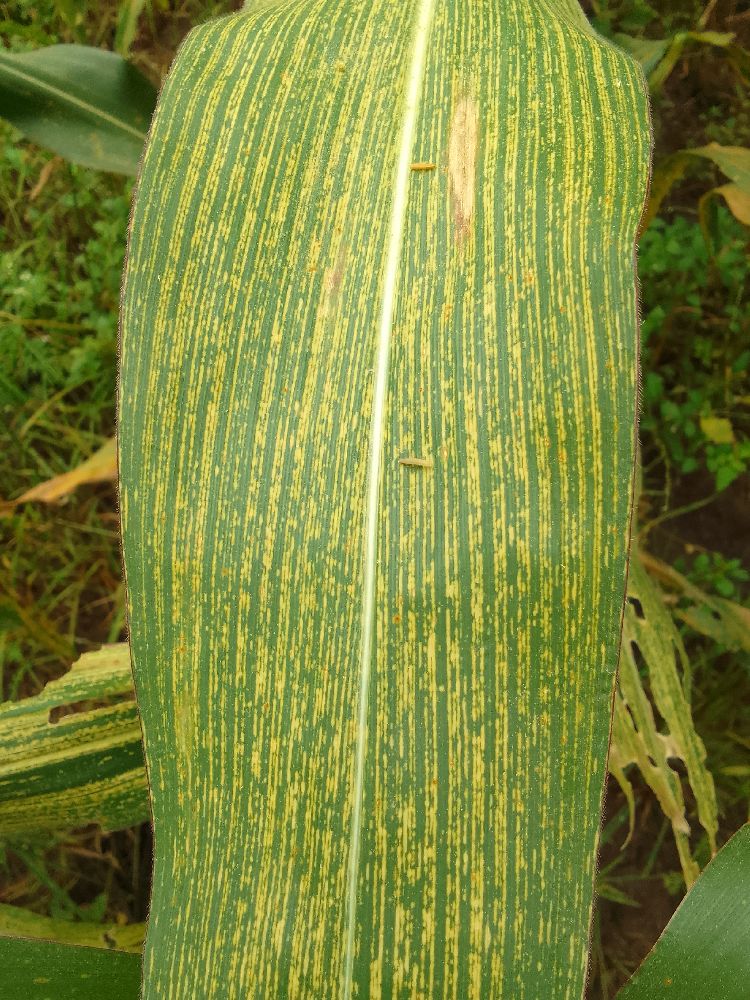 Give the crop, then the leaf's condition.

maize, maize streak virus
